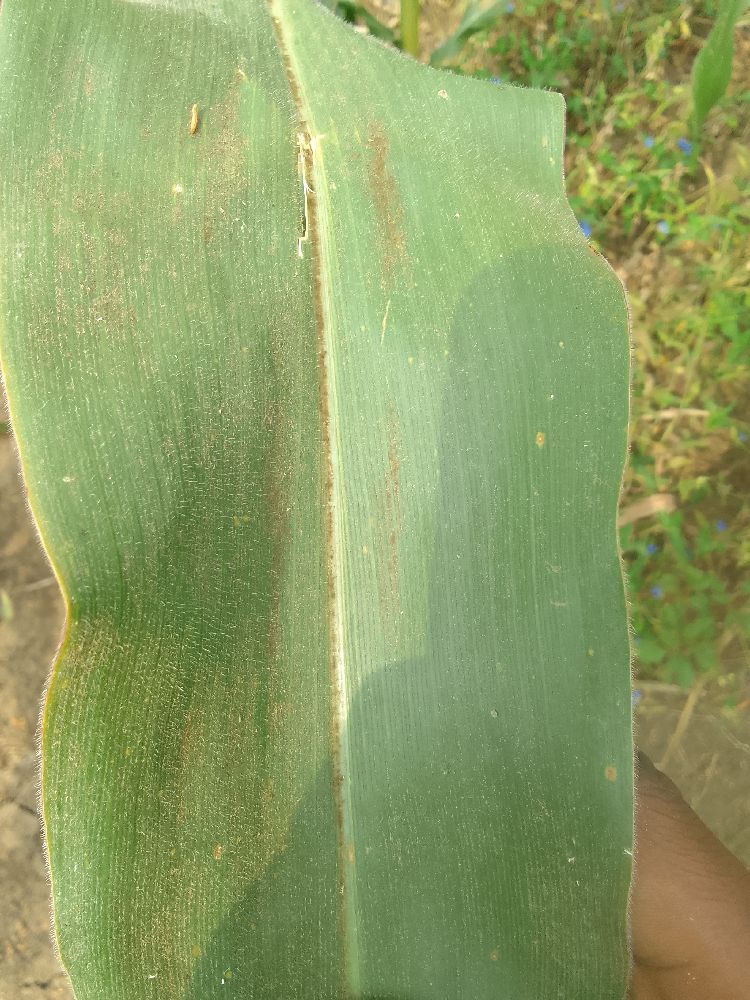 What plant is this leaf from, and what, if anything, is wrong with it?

maize, healthy
